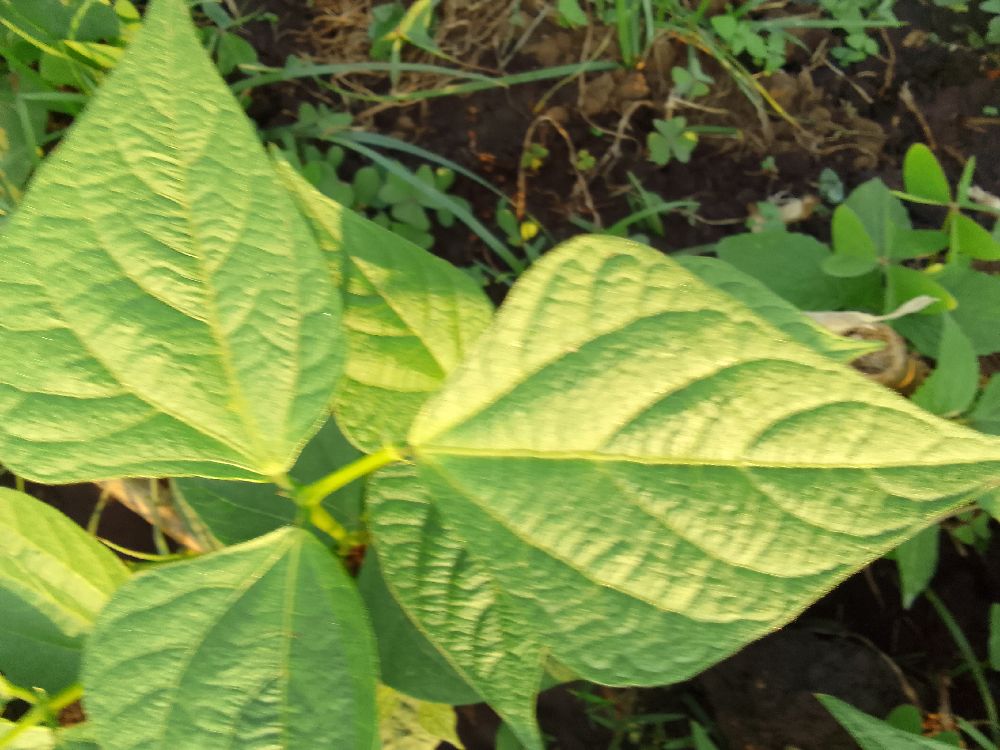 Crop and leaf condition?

common bean, healthy
